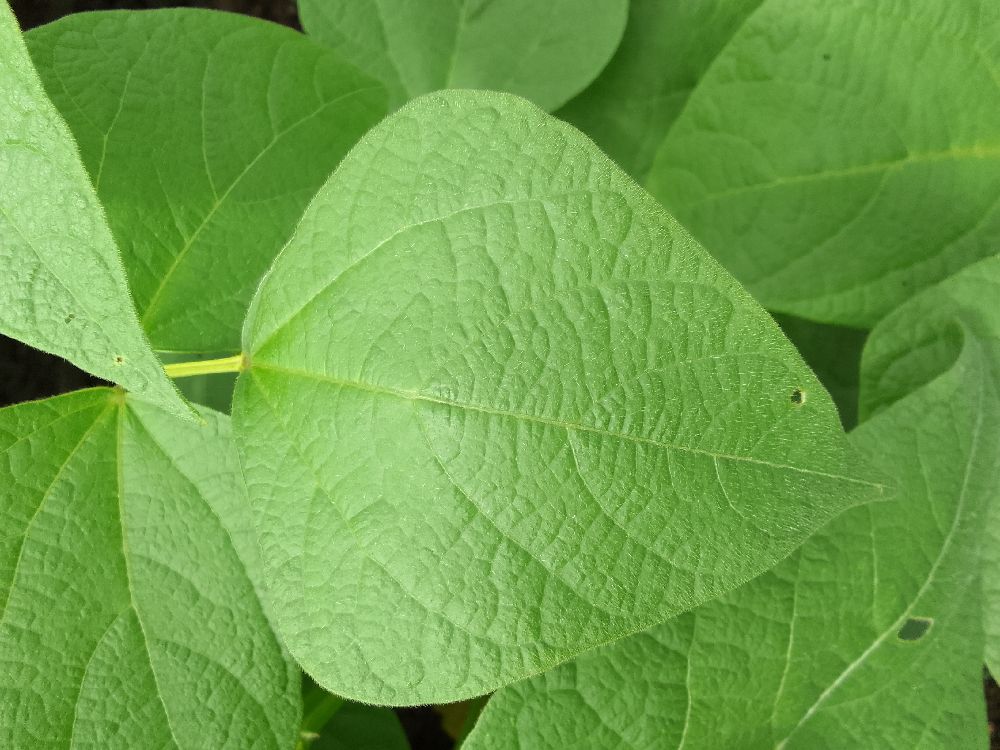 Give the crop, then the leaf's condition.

common bean, healthy
